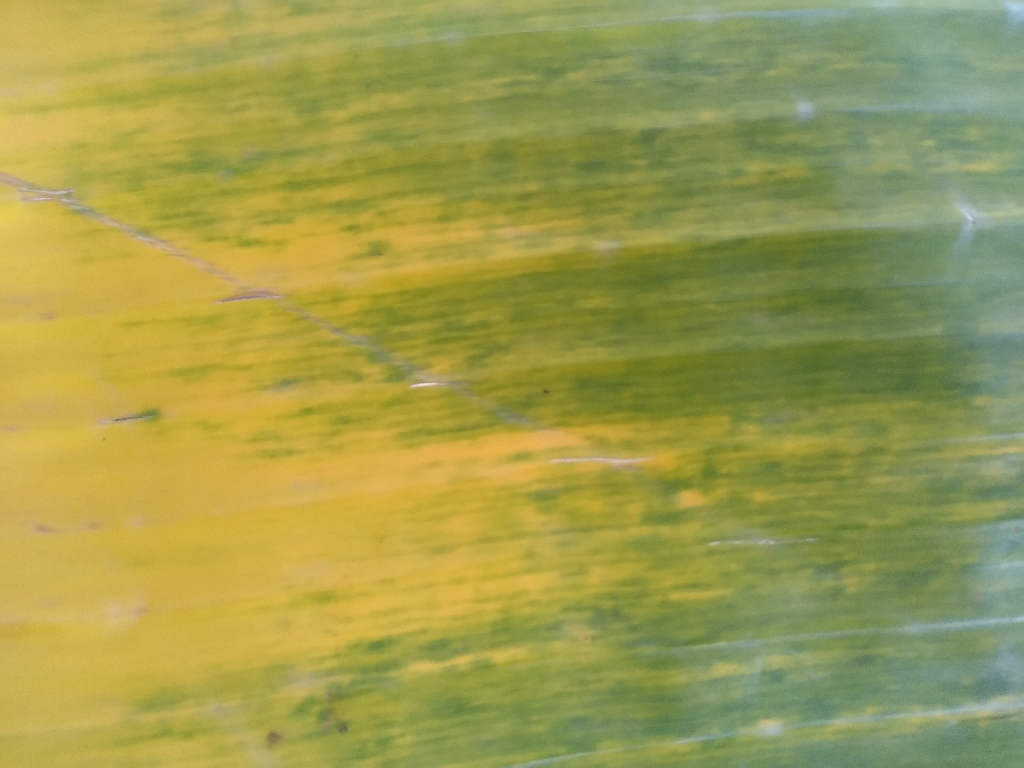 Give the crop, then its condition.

banana, fusarium wilt race 1
